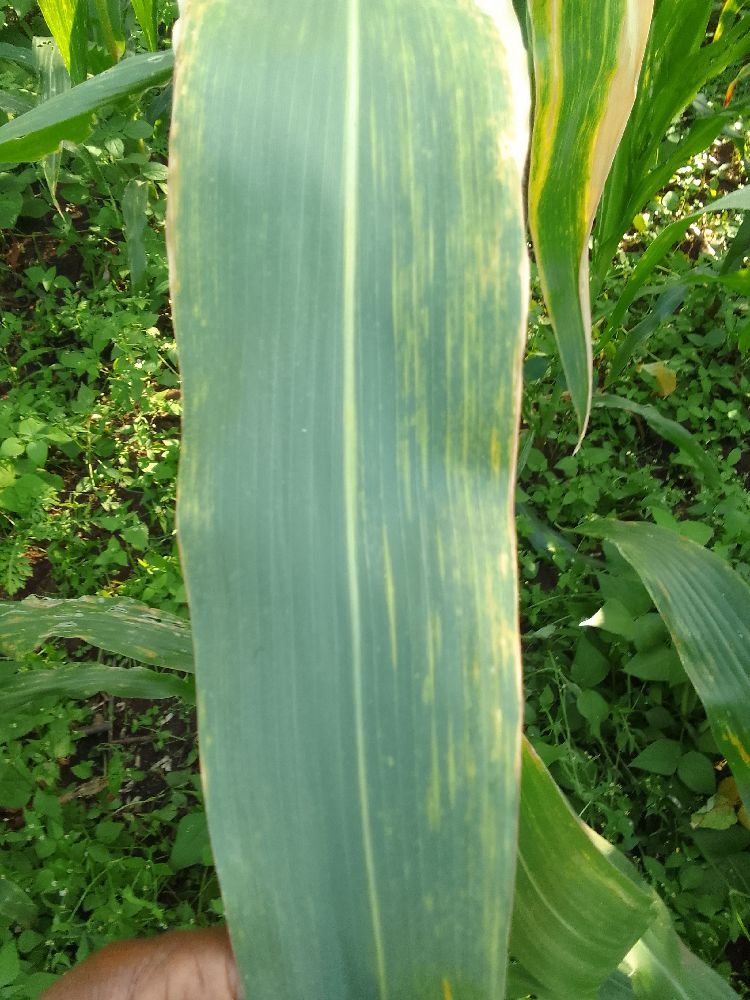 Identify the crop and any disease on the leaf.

maize, maize lethal necrosis
